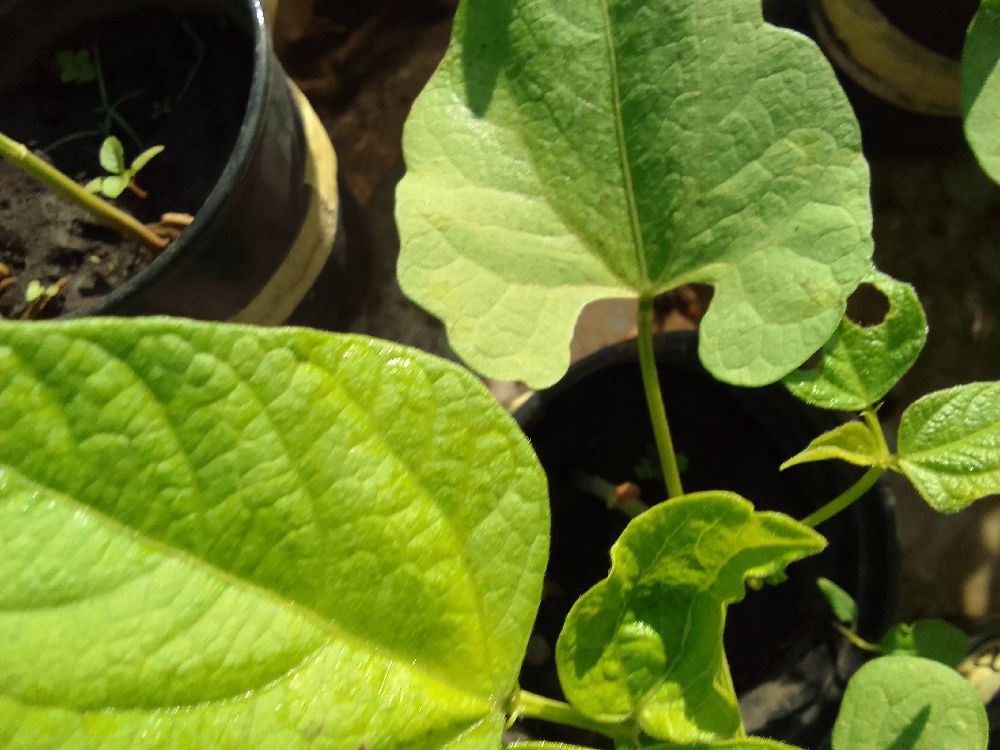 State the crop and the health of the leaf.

common bean, healthy
